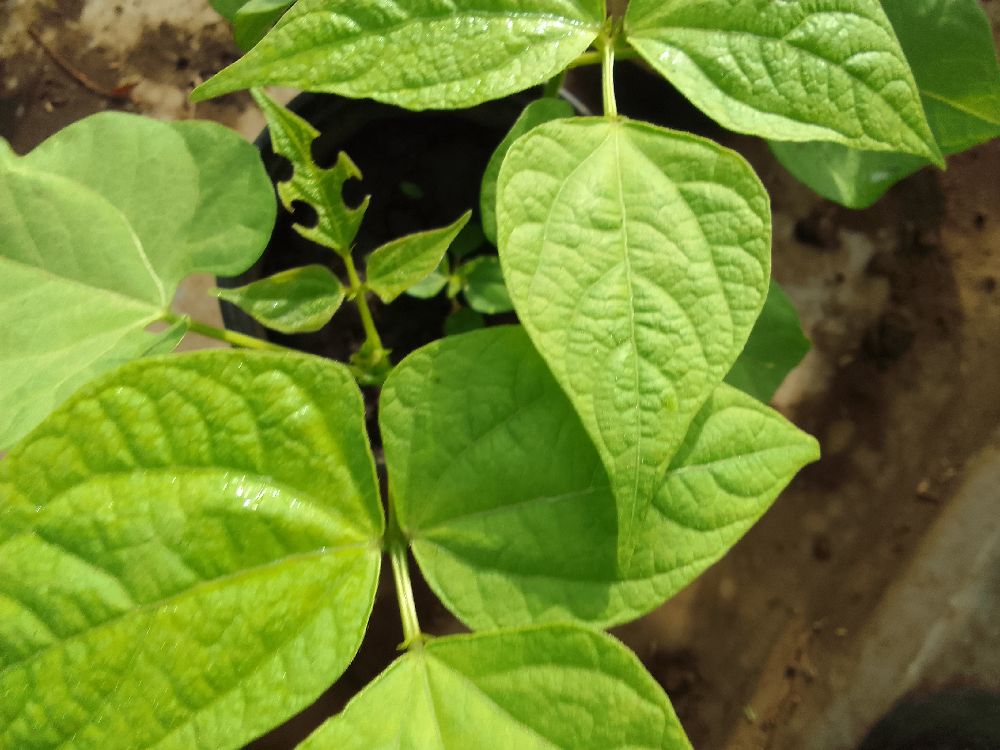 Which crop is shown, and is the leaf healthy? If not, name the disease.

common bean, healthy
